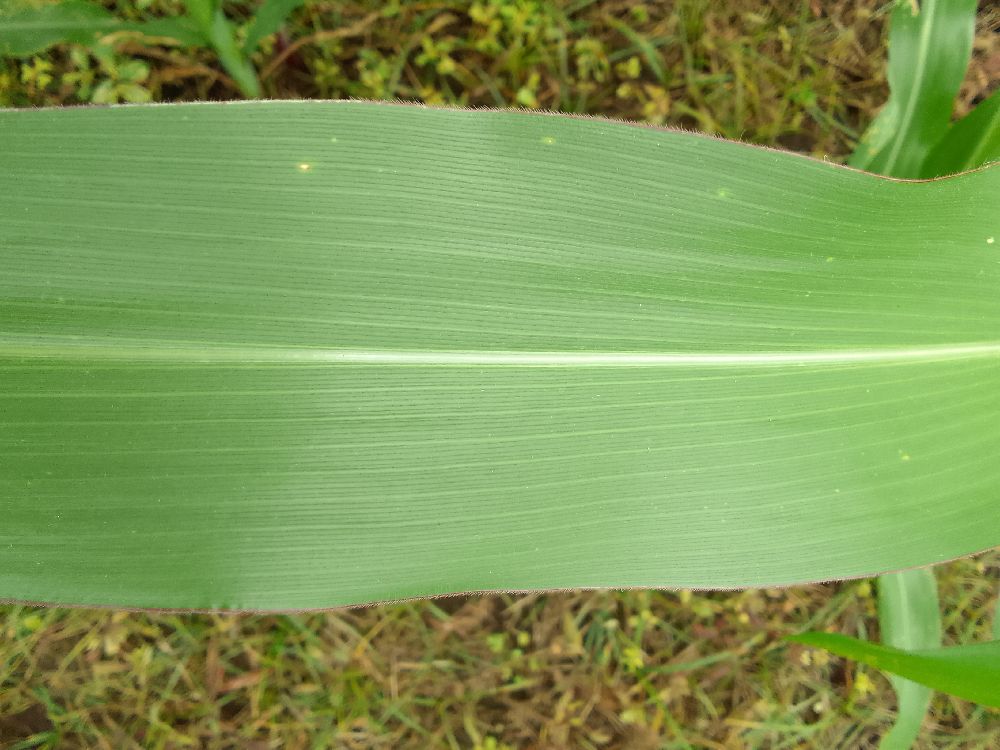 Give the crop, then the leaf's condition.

maize, healthy
